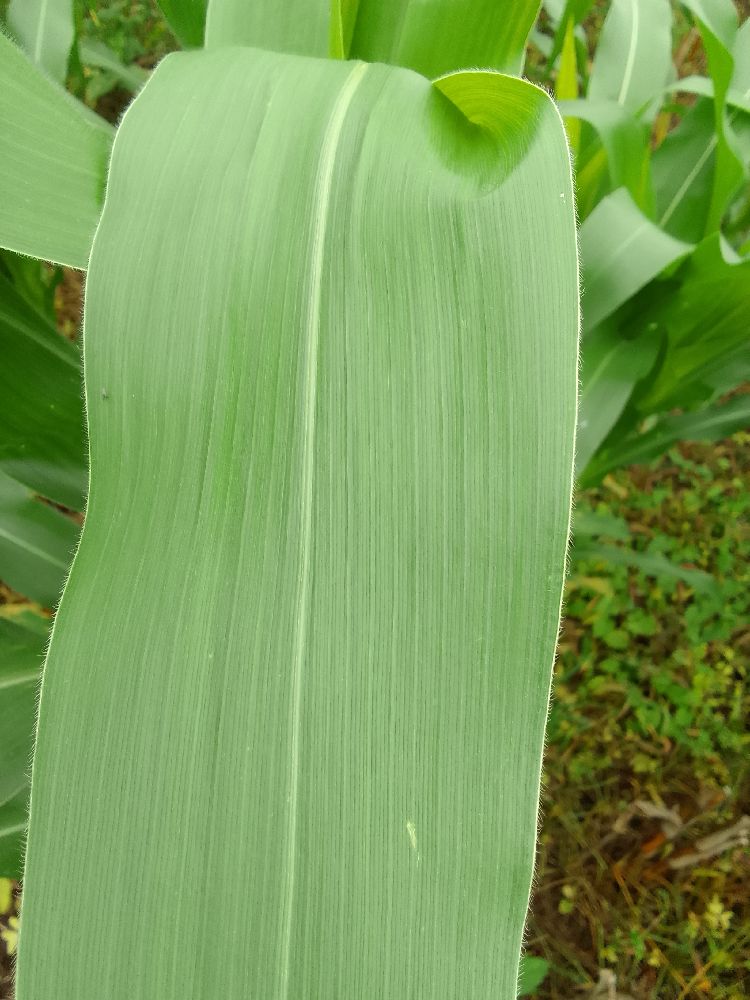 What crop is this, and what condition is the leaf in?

maize, healthy
